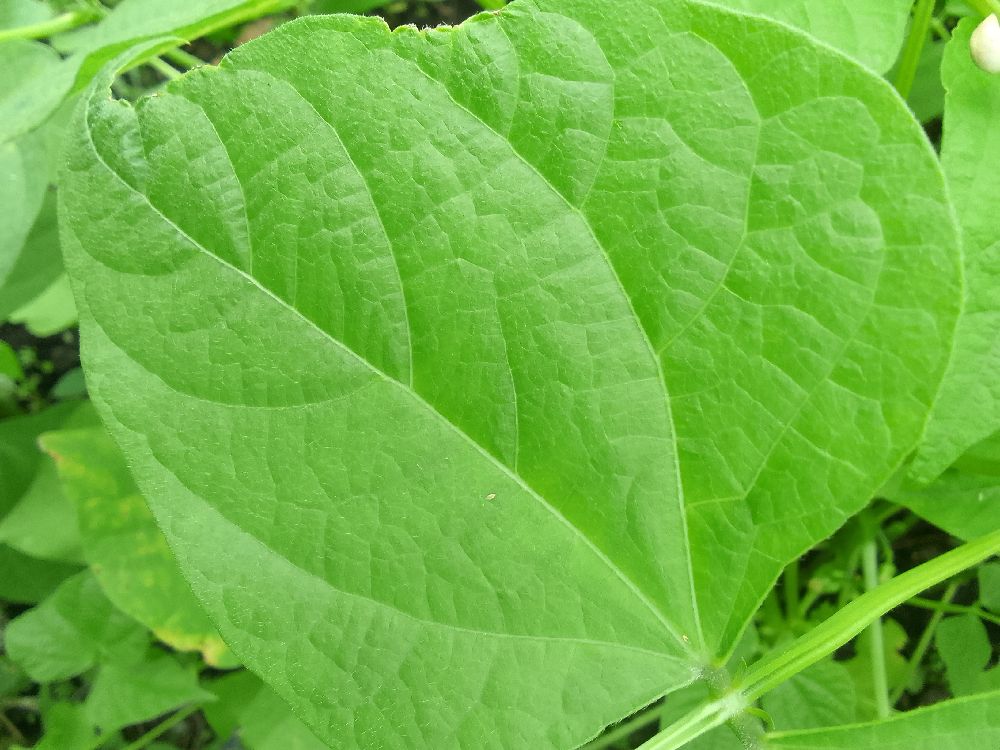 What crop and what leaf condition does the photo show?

common bean, healthy
